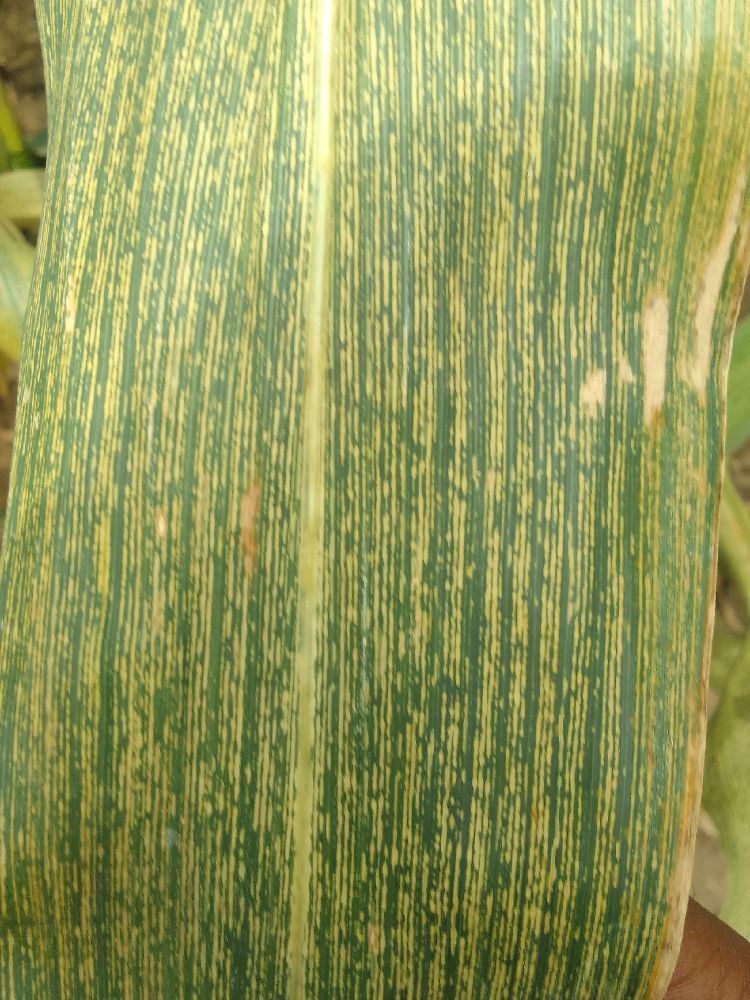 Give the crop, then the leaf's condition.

maize, maize streak virus
